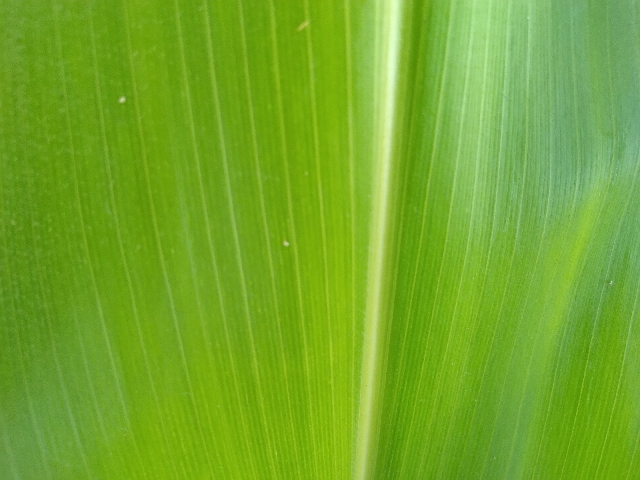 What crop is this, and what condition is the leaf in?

maize, healthy
